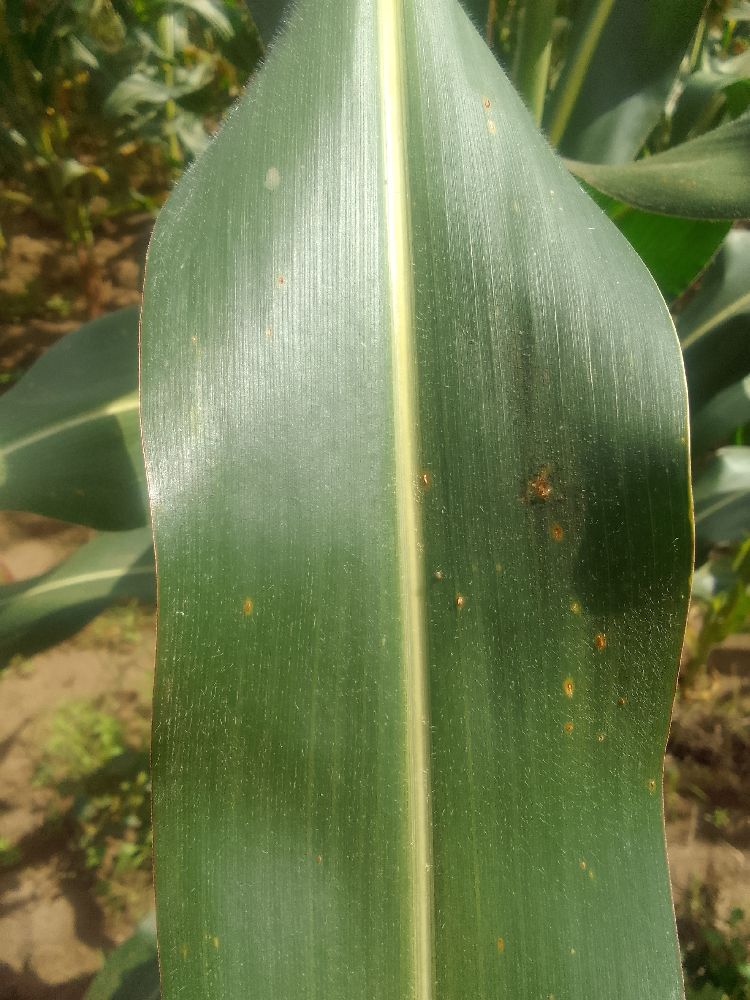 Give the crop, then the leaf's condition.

maize, healthy
